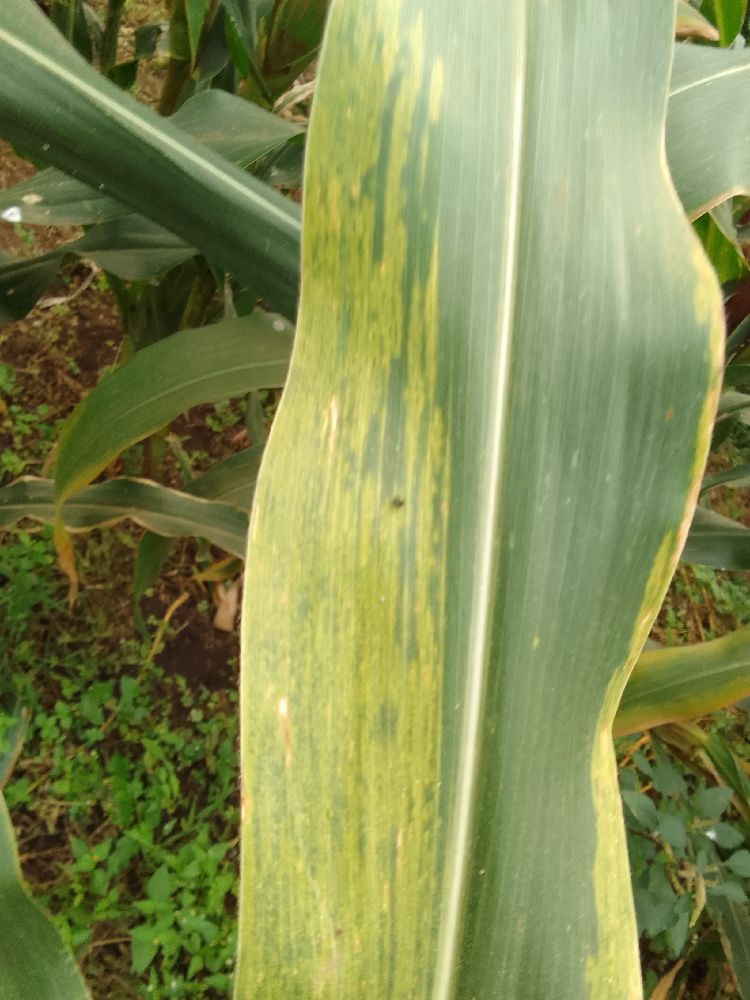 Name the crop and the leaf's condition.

maize, maize lethal necrosis
